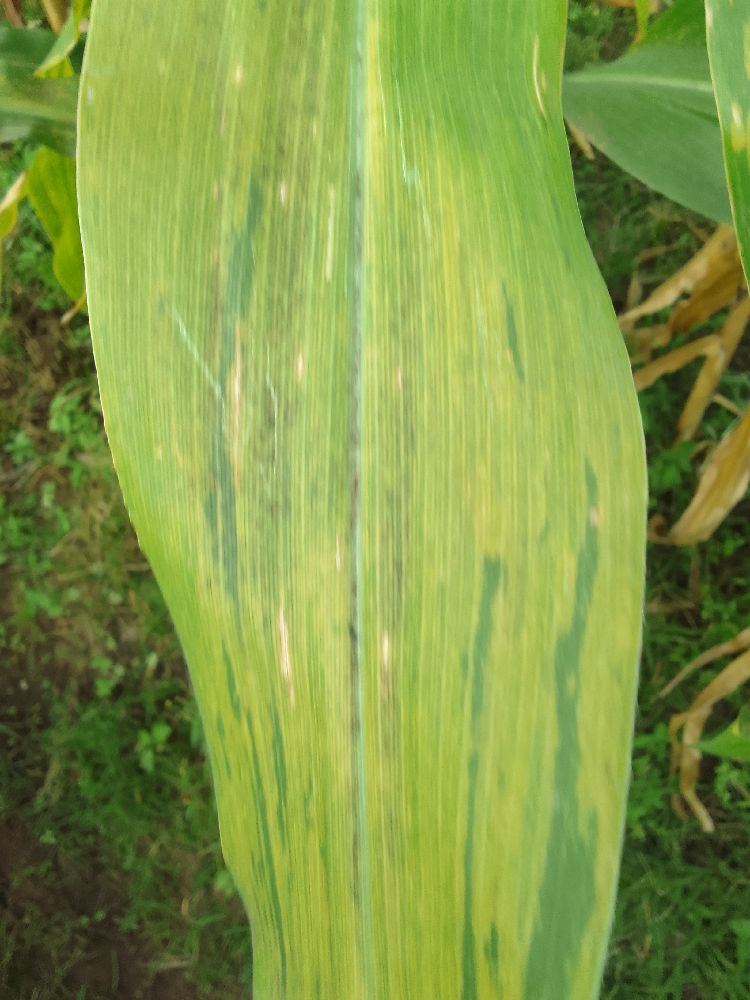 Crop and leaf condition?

maize, maize lethal necrosis
